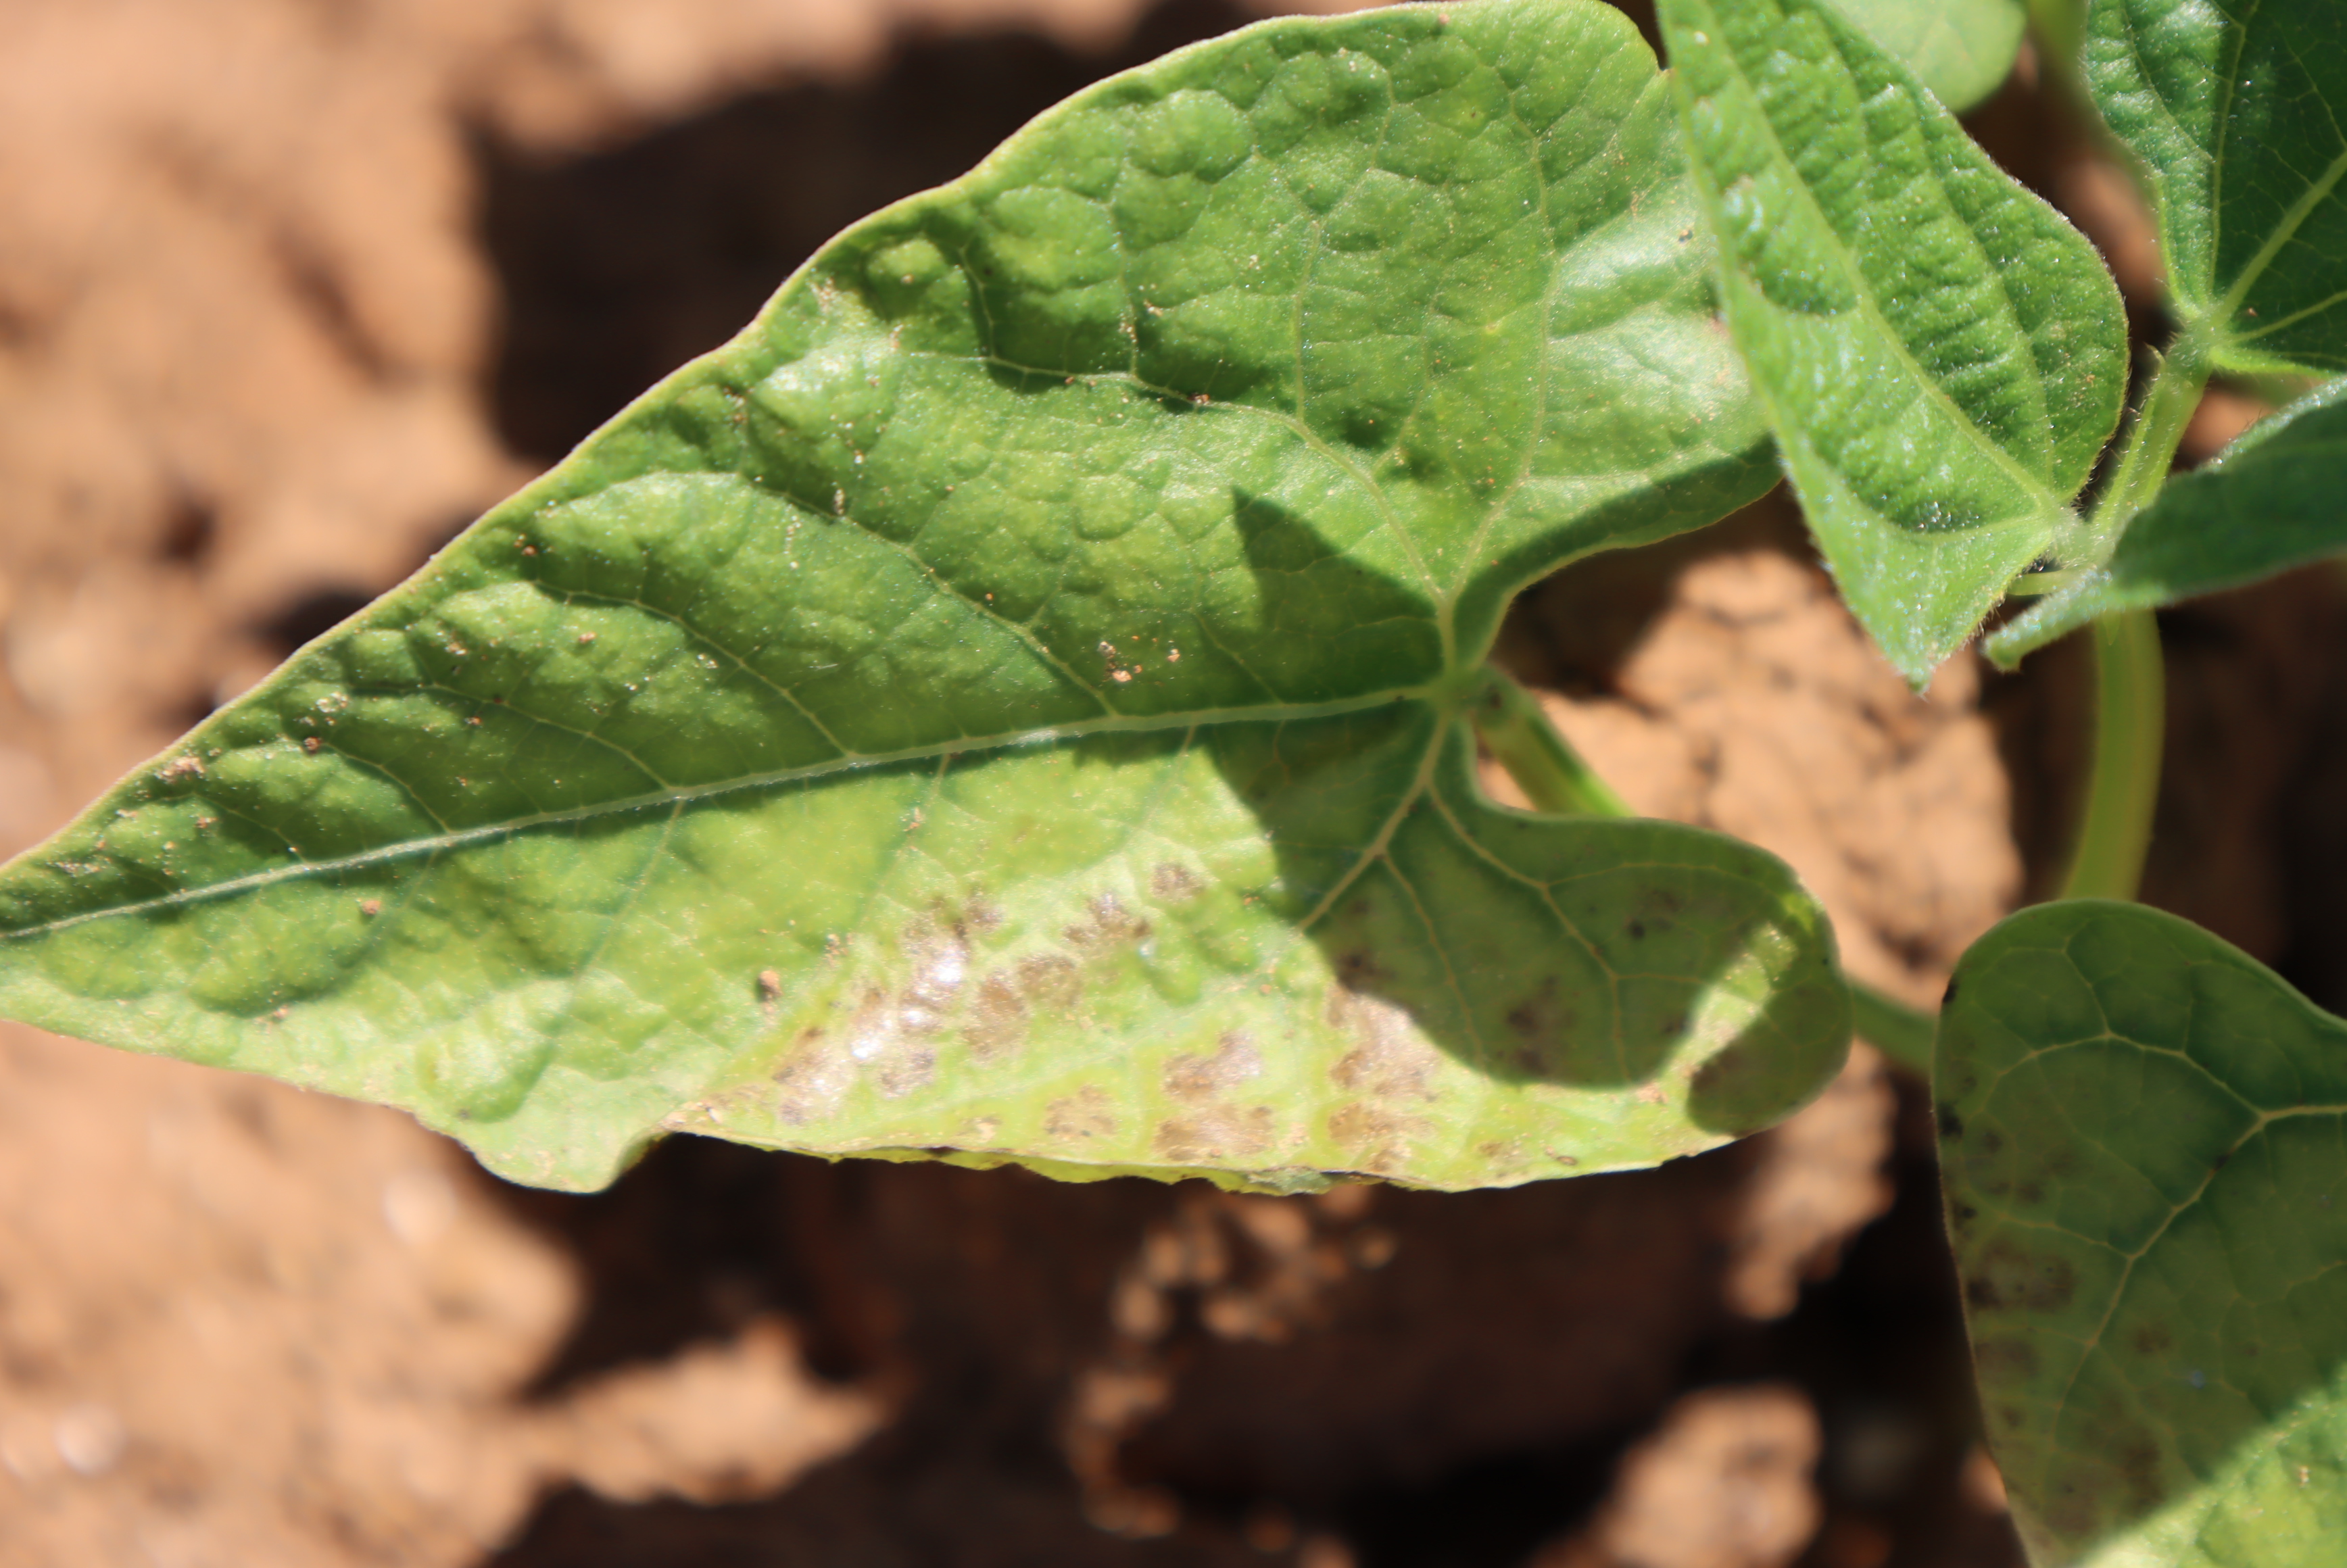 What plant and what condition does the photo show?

green beans, potassium deficiency
